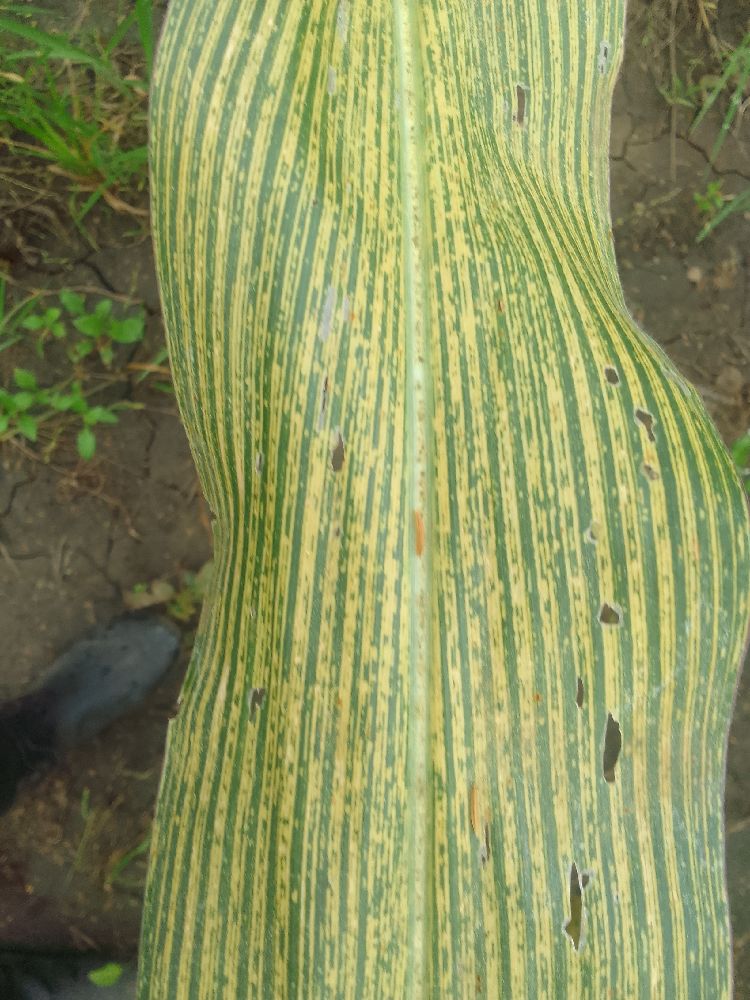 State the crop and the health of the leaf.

maize, maize streak virus
